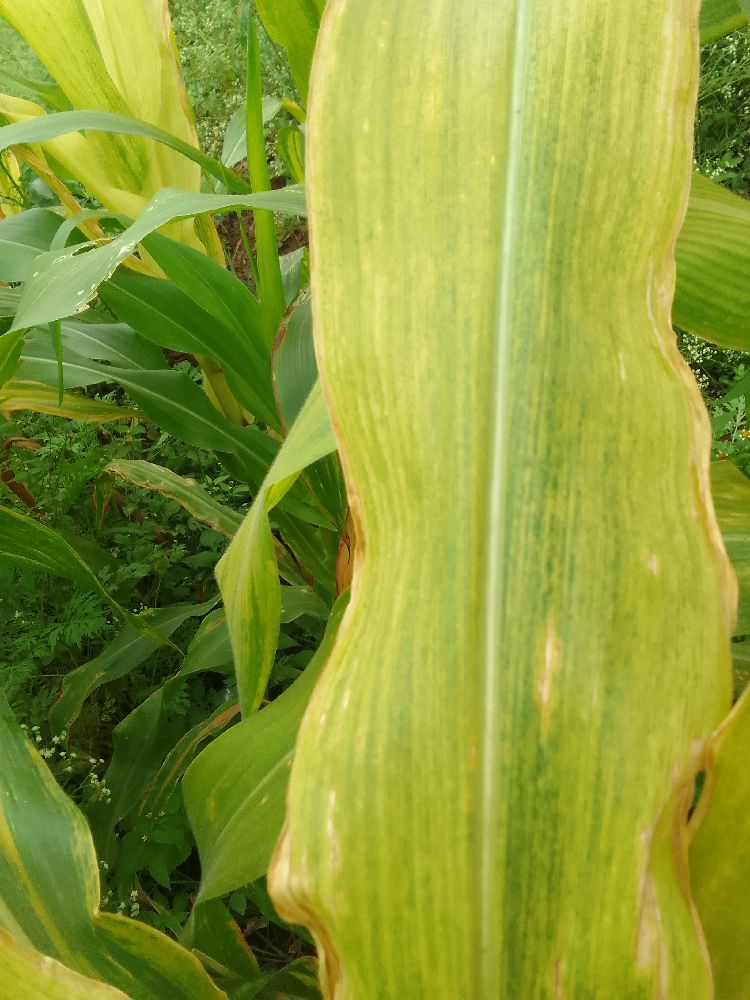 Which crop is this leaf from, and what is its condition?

maize, maize lethal necrosis
